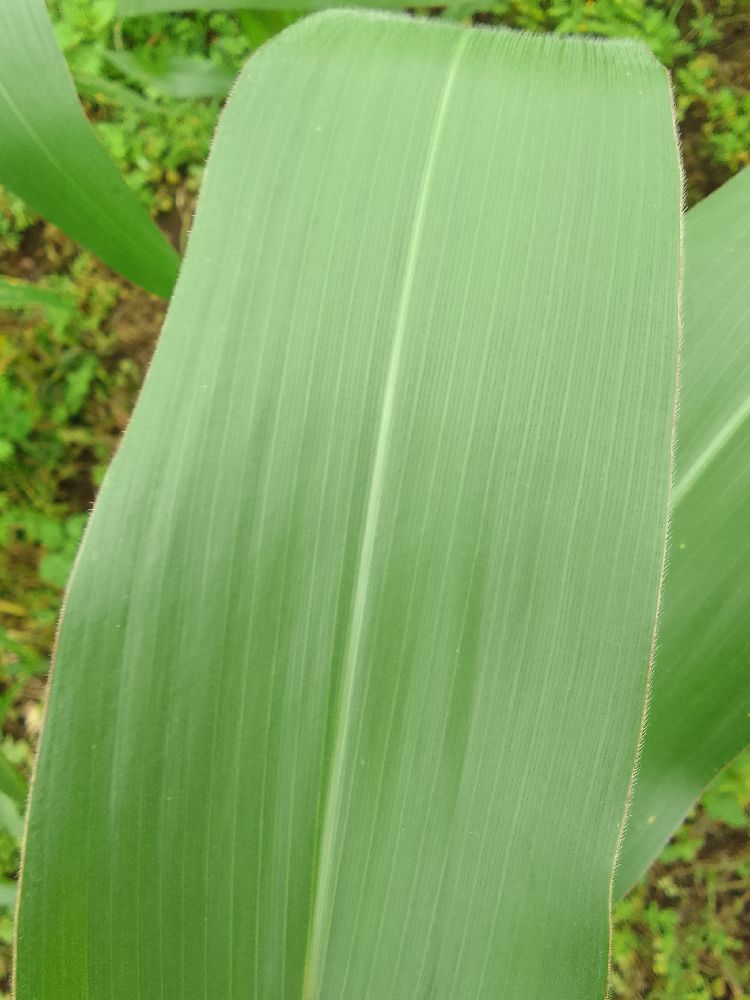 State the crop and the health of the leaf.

maize, healthy
